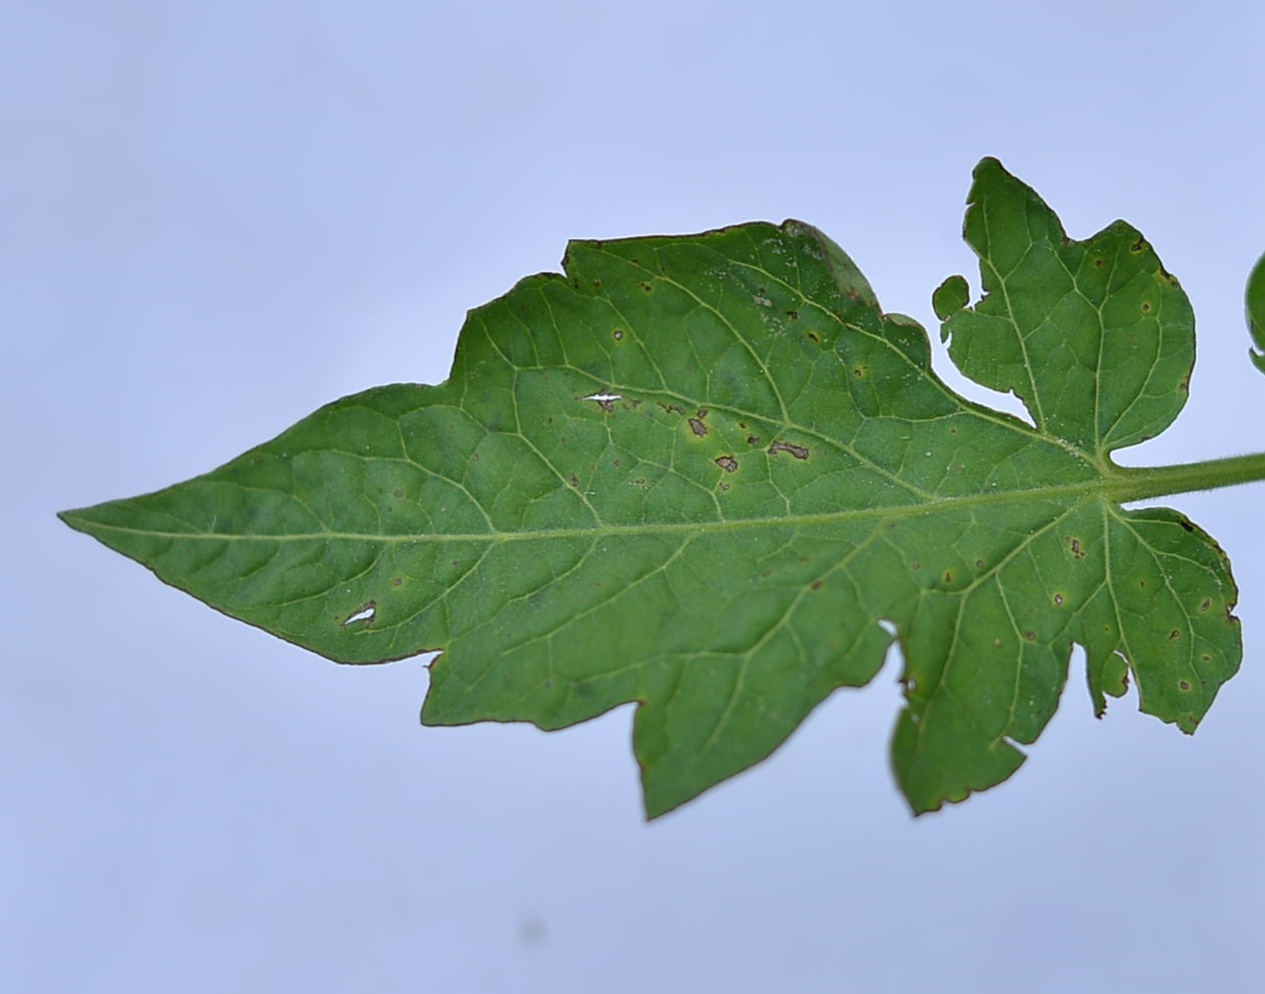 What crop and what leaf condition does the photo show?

tomato, infected
